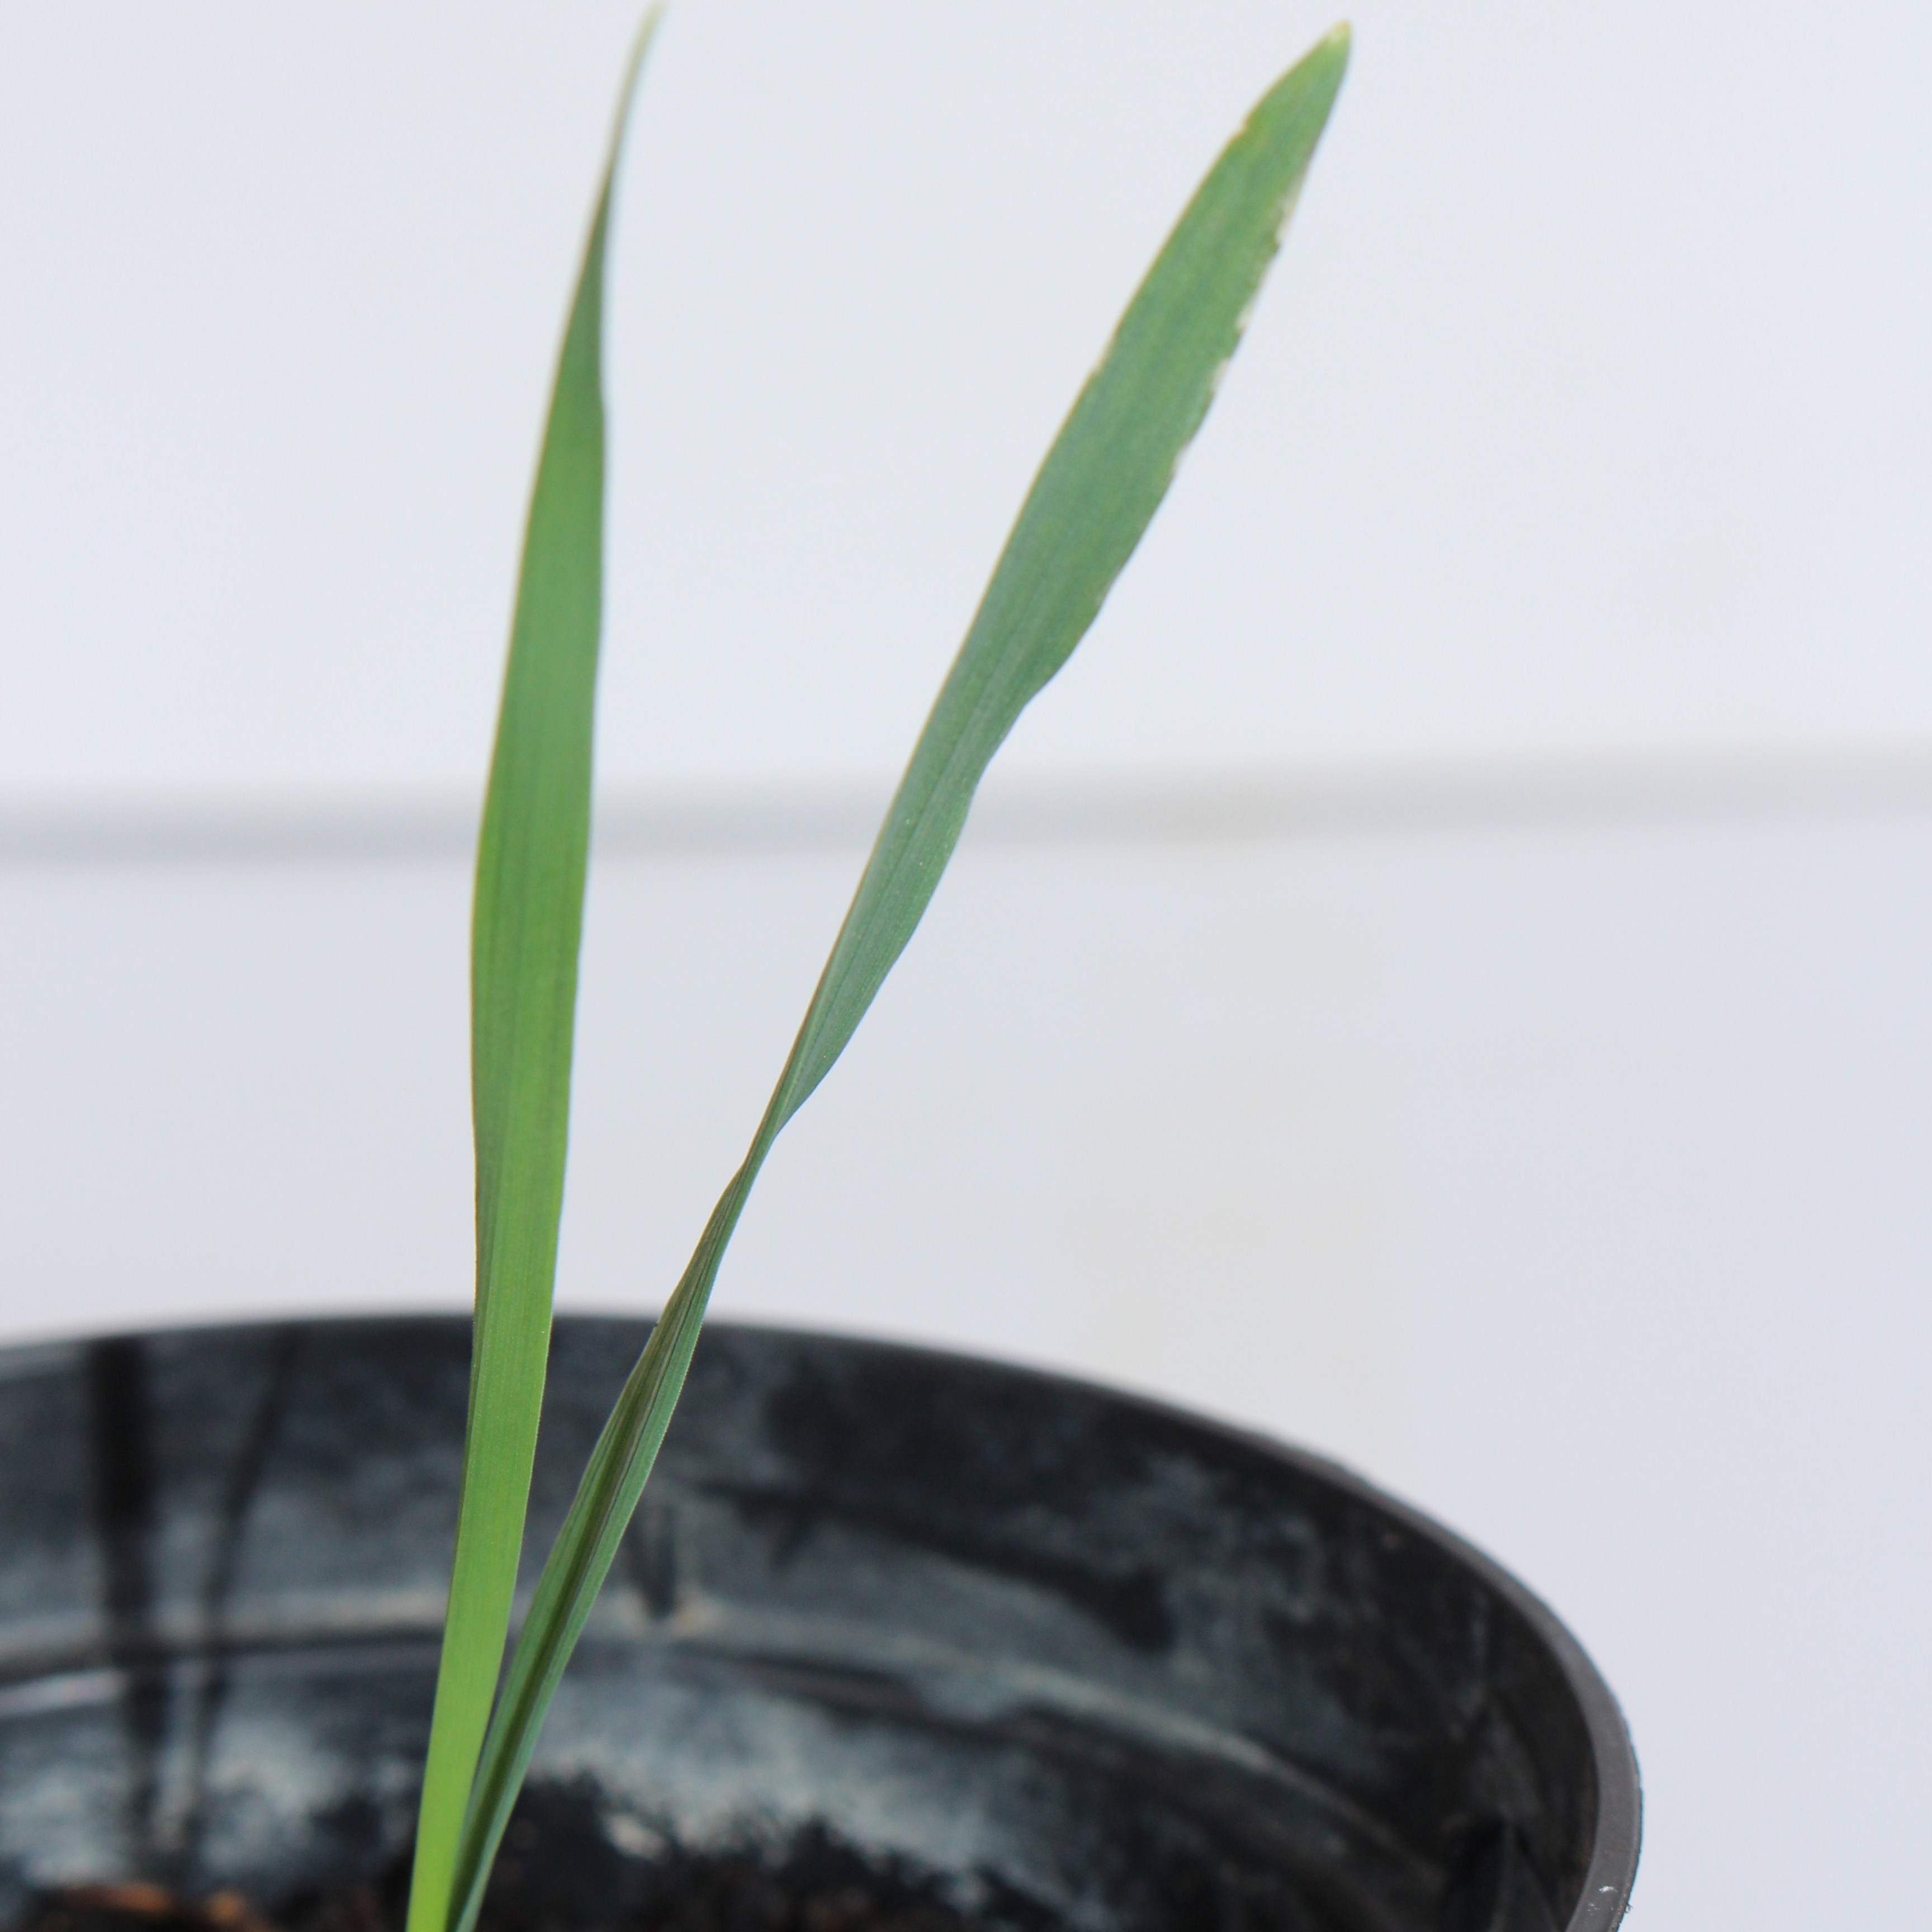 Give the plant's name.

Avena sterilis
